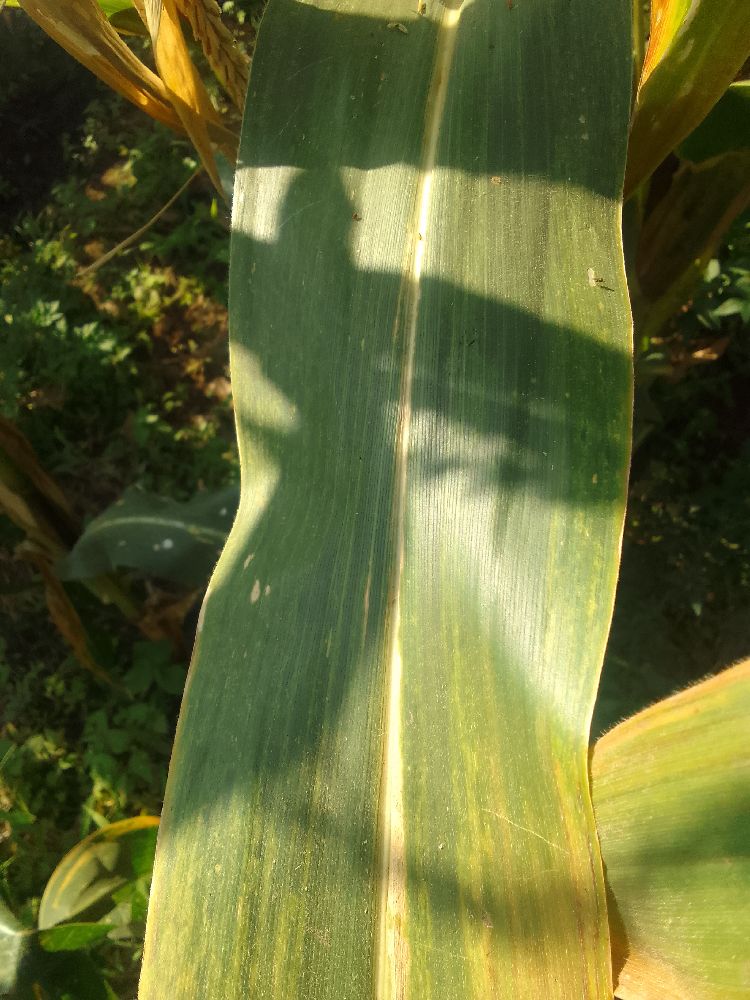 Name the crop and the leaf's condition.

maize, maize lethal necrosis
